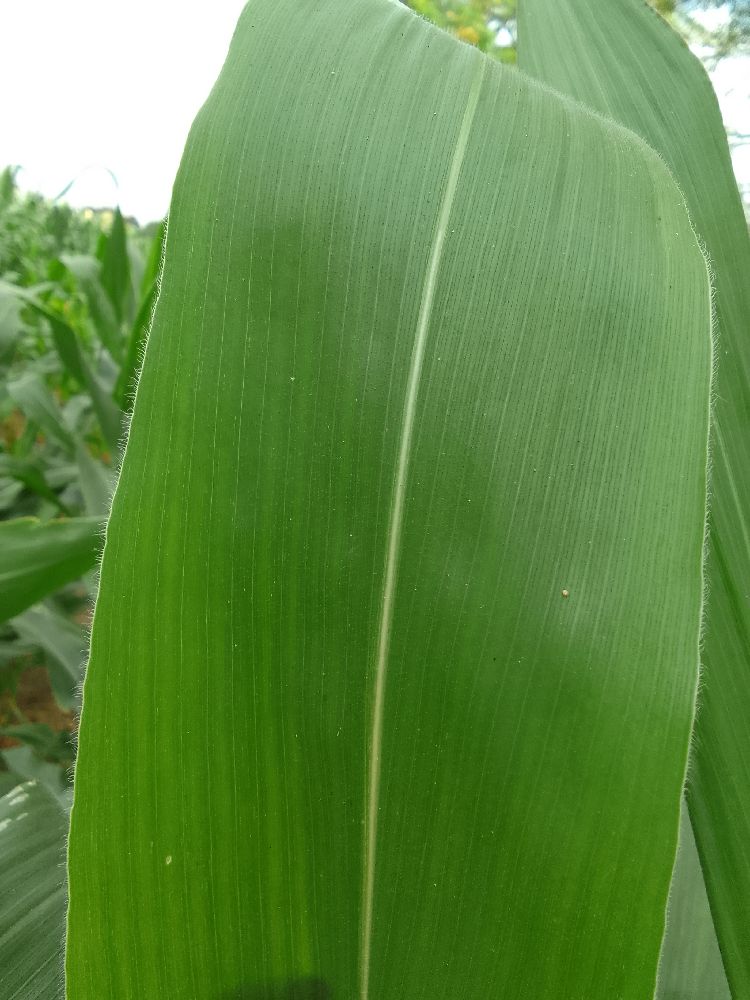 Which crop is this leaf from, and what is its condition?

maize, healthy
